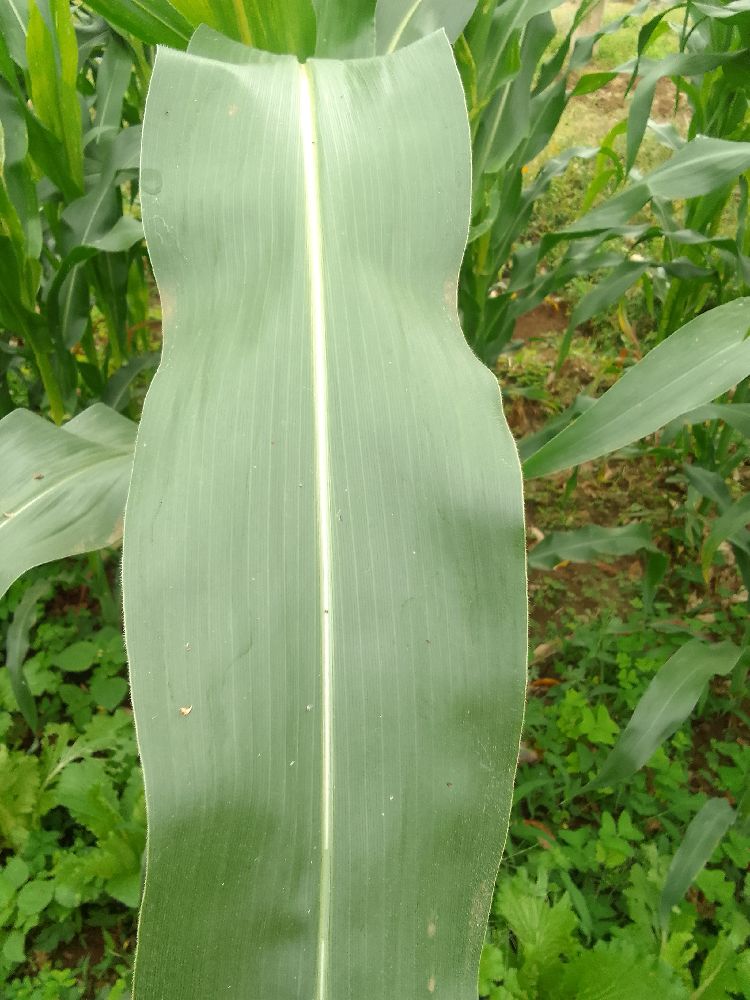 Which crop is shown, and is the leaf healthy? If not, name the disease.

maize, healthy
